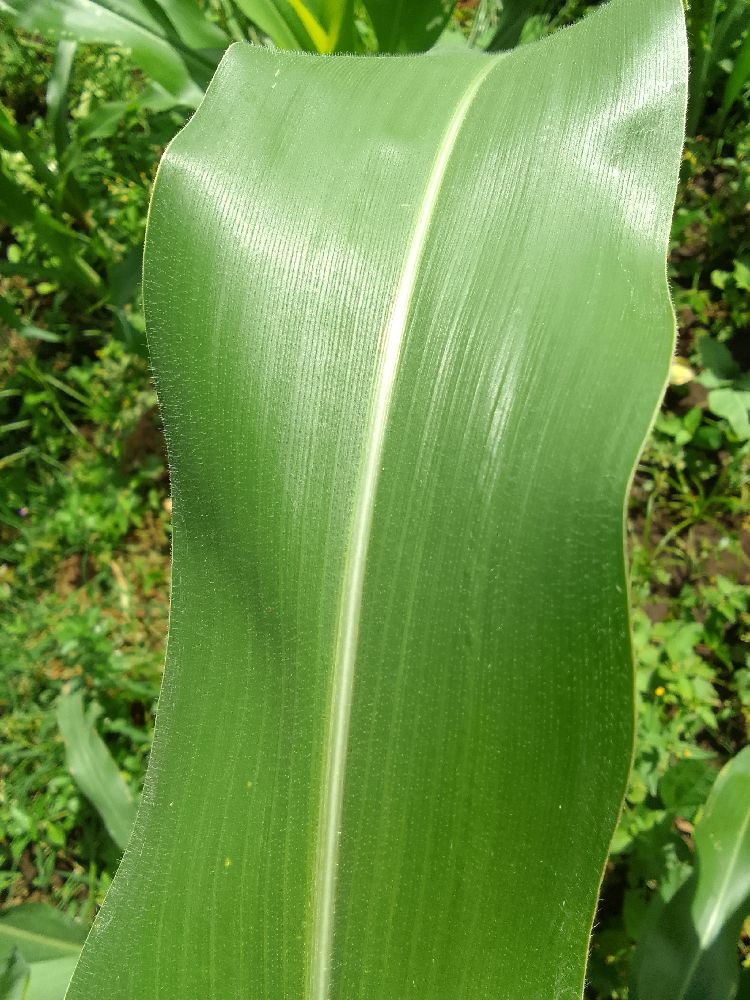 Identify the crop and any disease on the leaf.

maize, healthy
